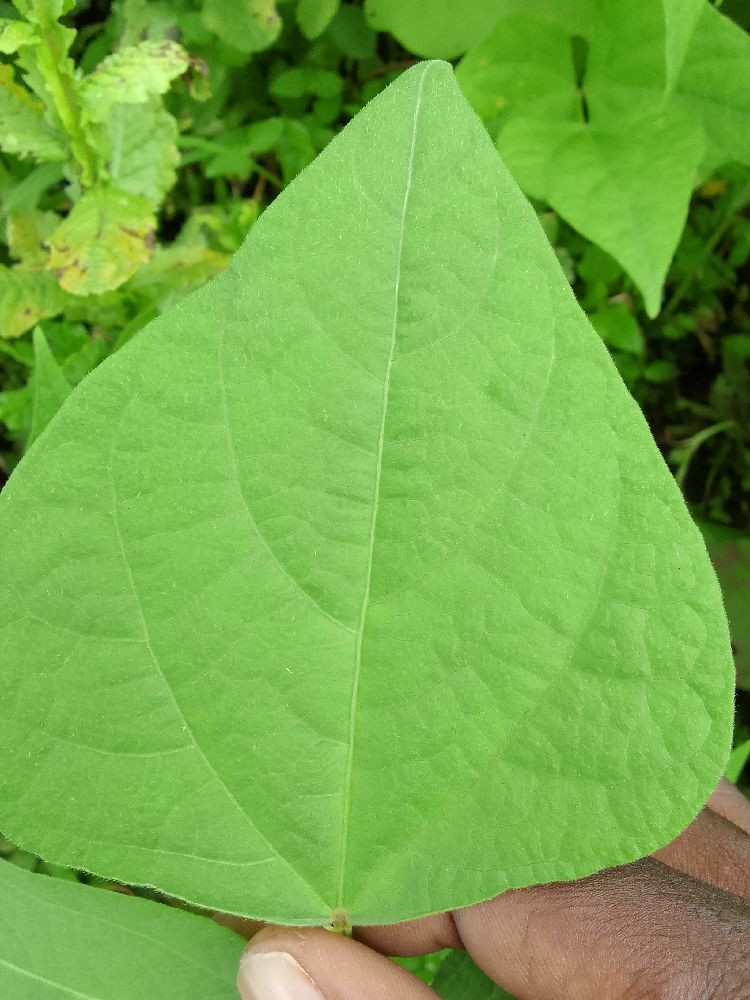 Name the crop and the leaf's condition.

common bean, healthy
